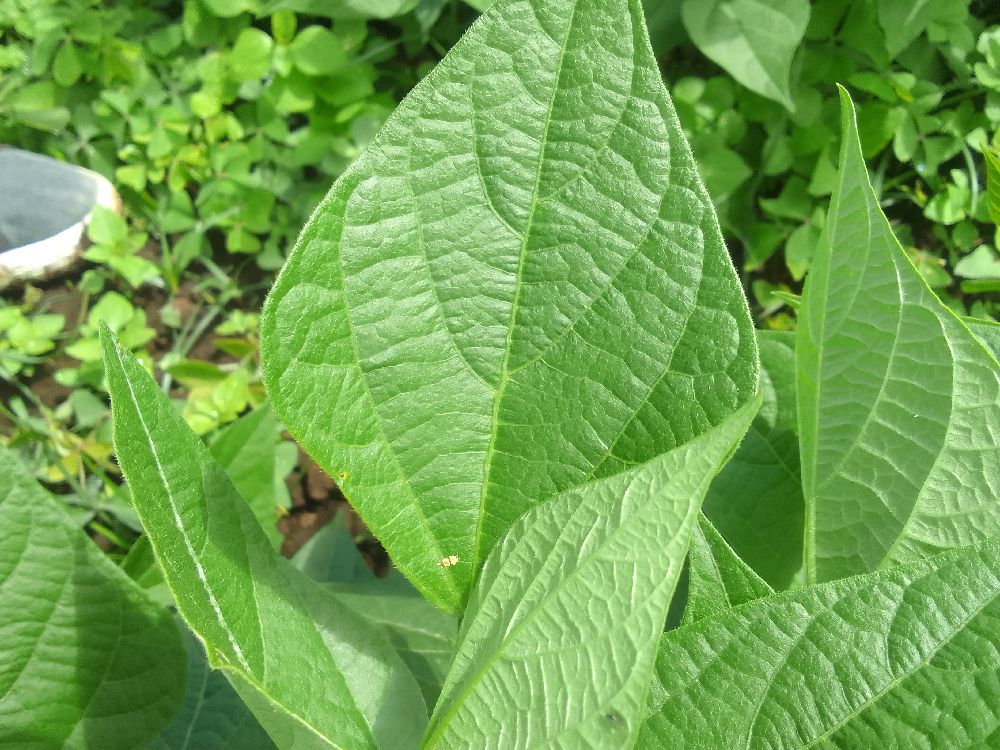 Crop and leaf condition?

common bean, healthy
